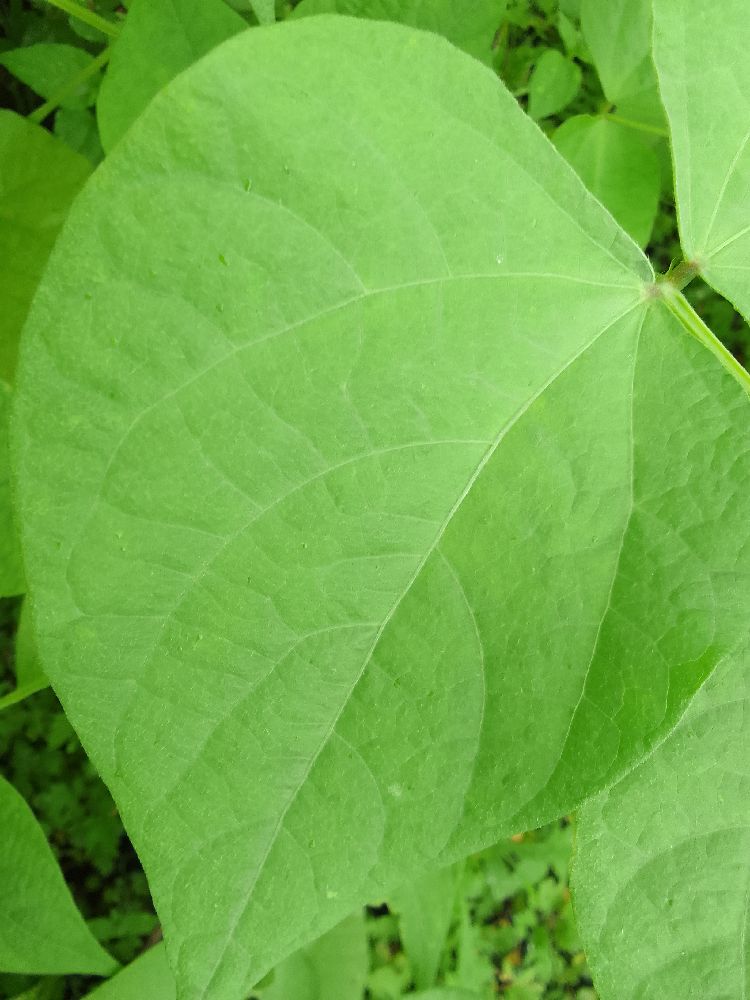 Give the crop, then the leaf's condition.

common bean, healthy
